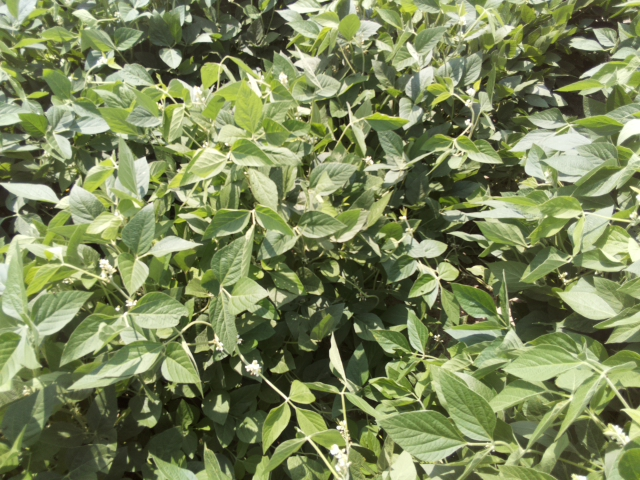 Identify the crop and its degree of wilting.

soybean, leaves with no wilting
